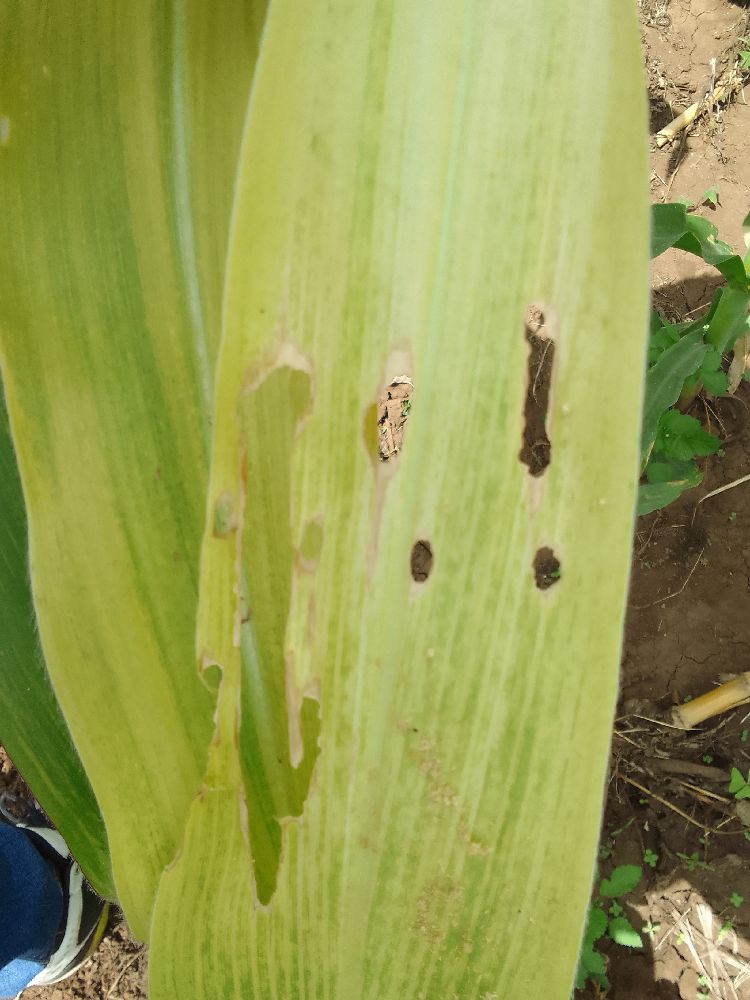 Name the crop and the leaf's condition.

maize, maize lethal necrosis
